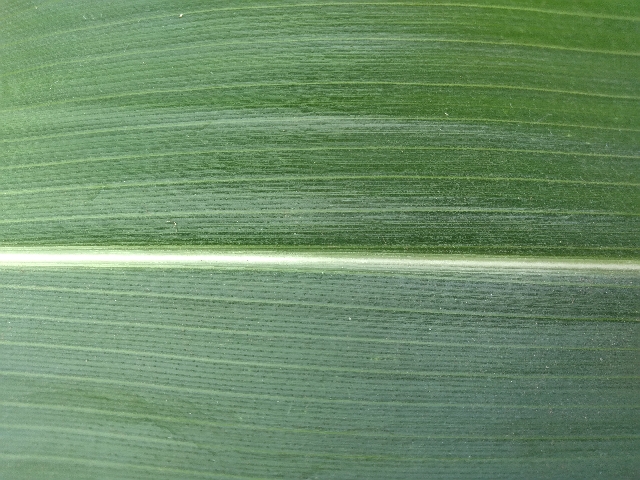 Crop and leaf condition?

maize, healthy
